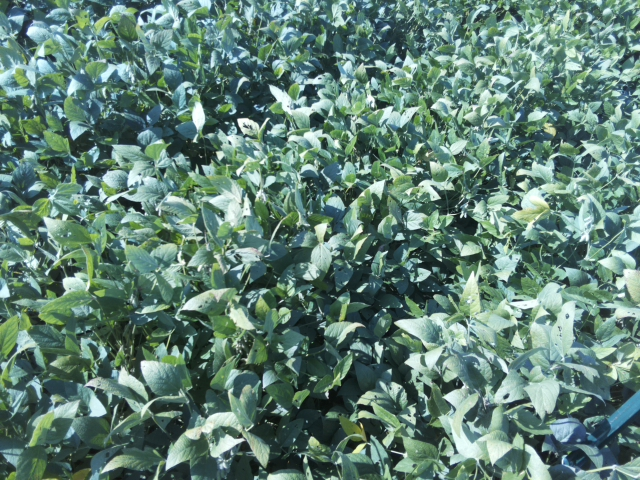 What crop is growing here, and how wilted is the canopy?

soybean, slight leaflet or petiole turgor loss in upper canopy
